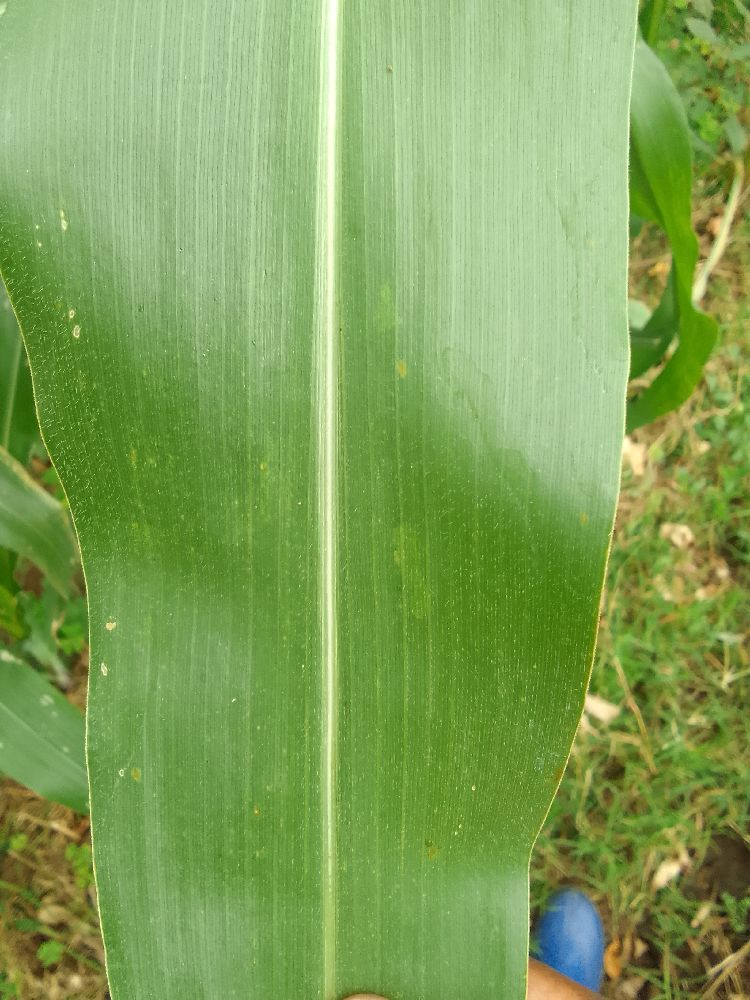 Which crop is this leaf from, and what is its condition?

maize, healthy
